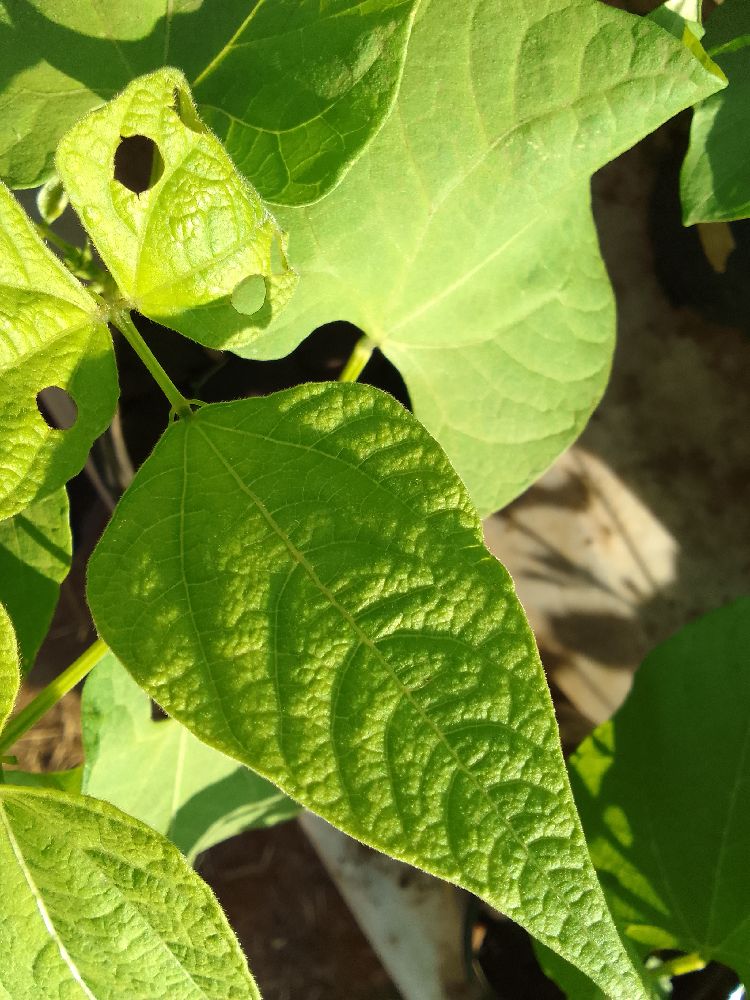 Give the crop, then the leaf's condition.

common bean, healthy
